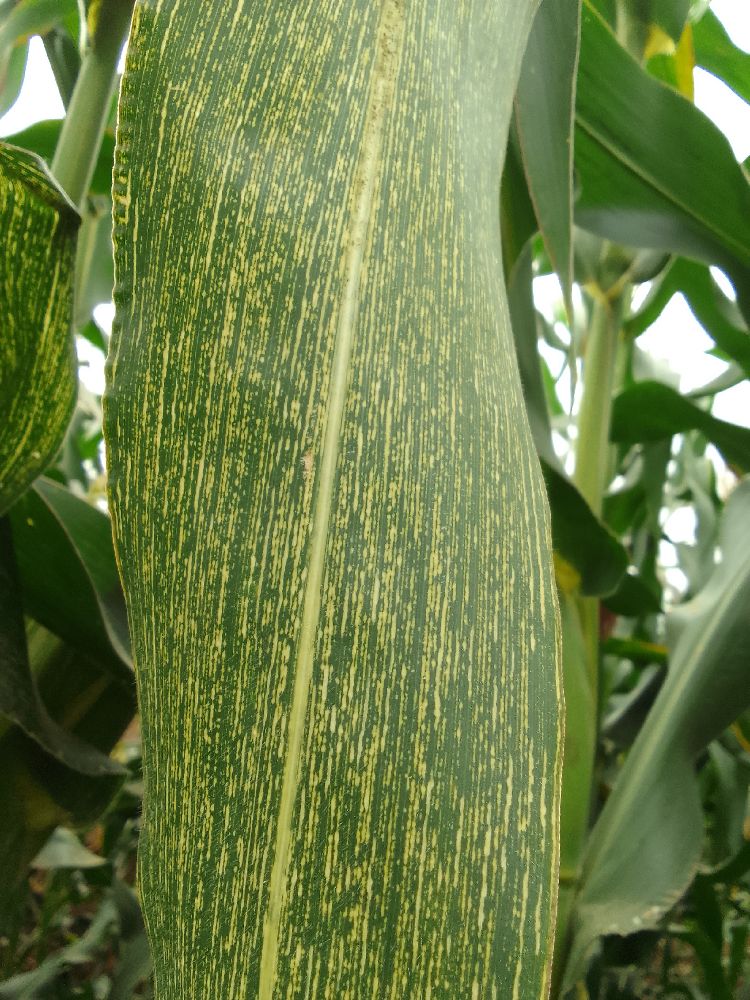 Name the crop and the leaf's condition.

maize, maize streak virus
